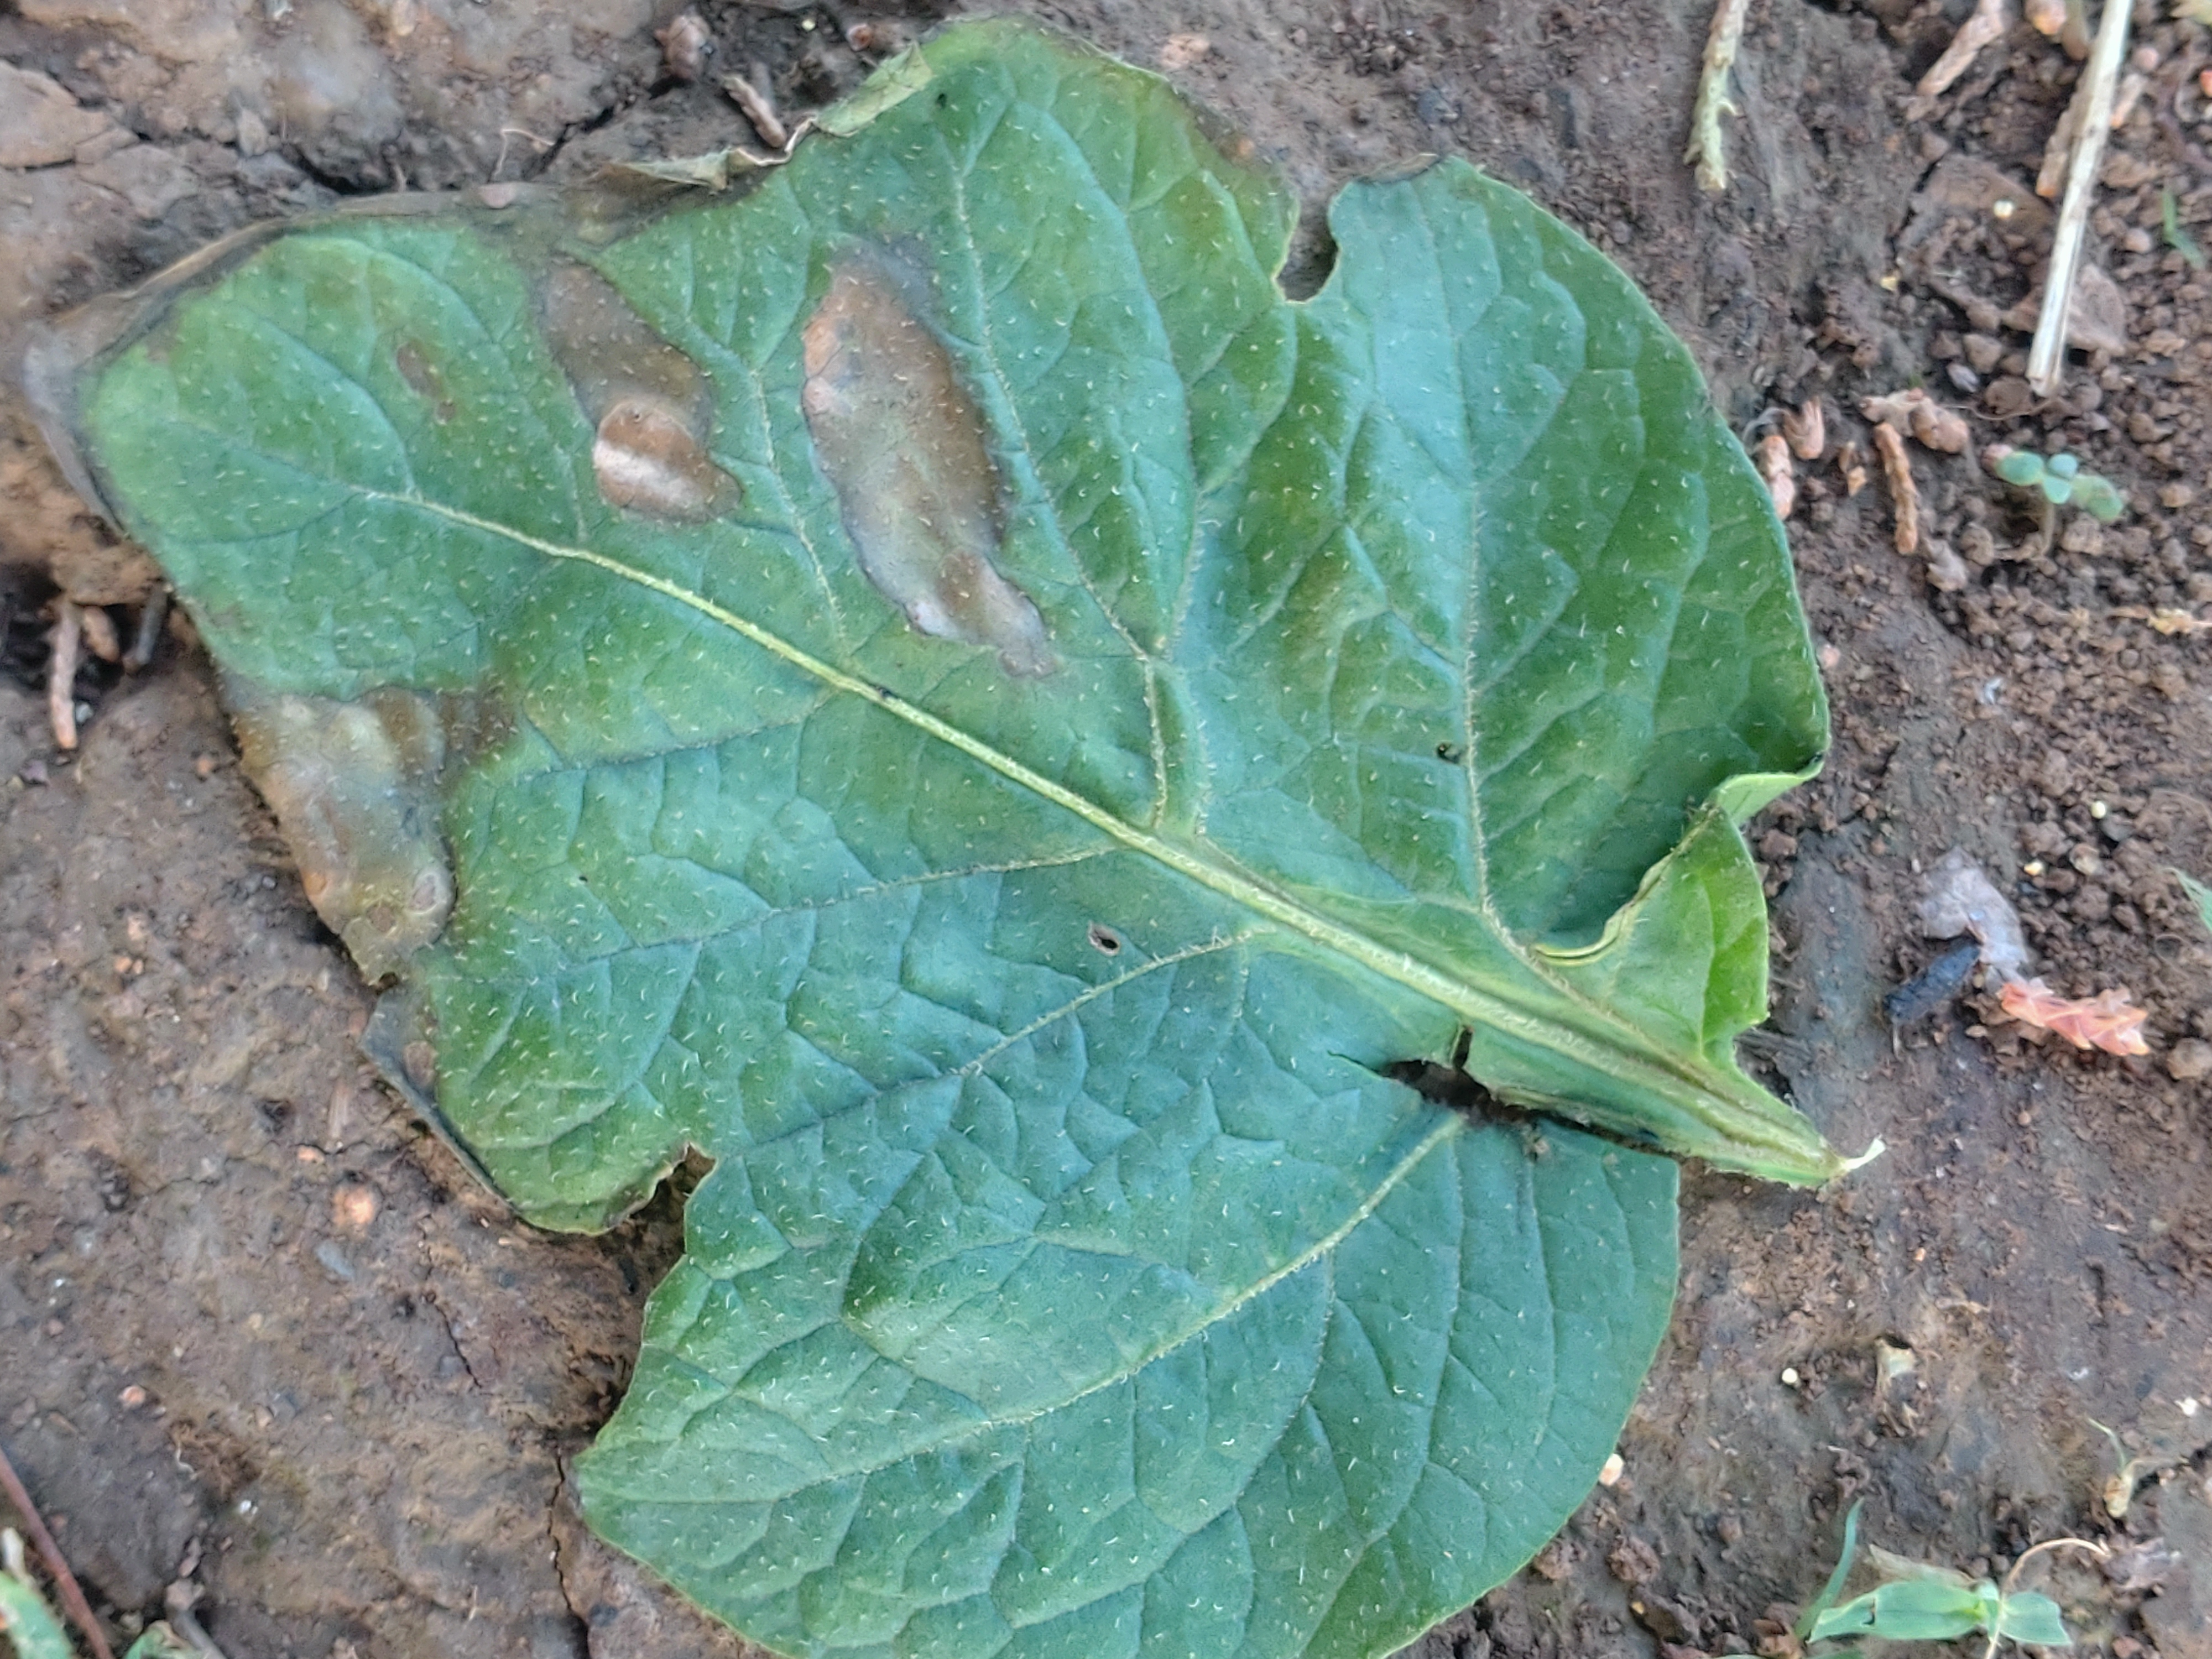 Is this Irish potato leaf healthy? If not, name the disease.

early blight
